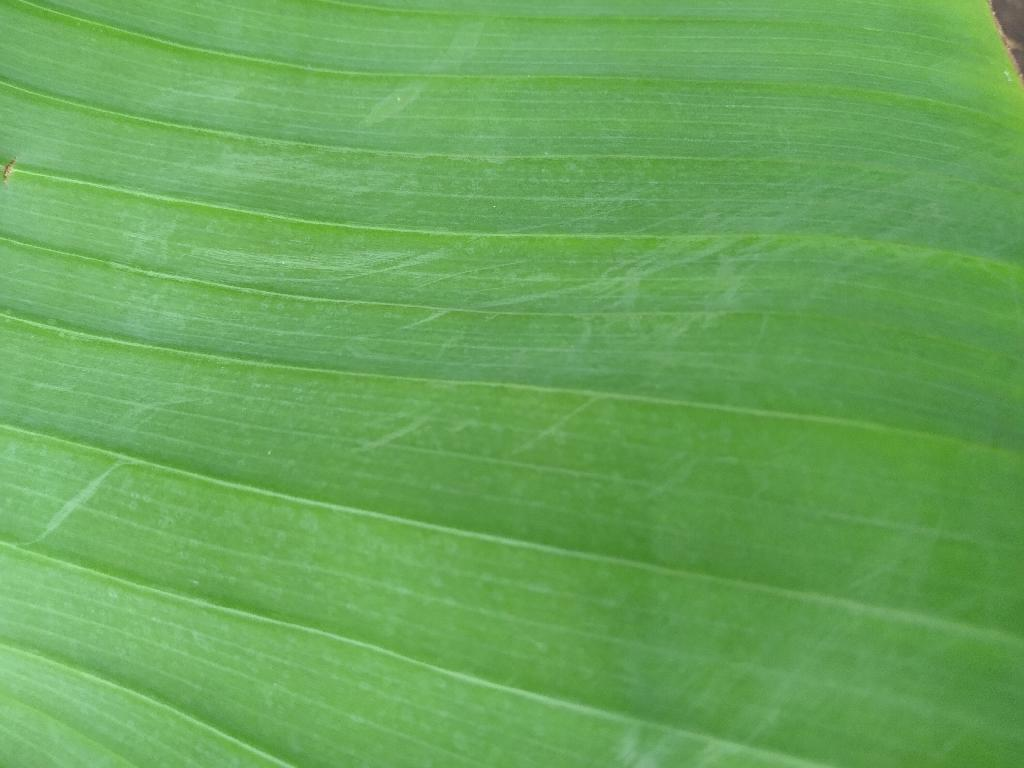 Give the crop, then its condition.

banana, healthy
